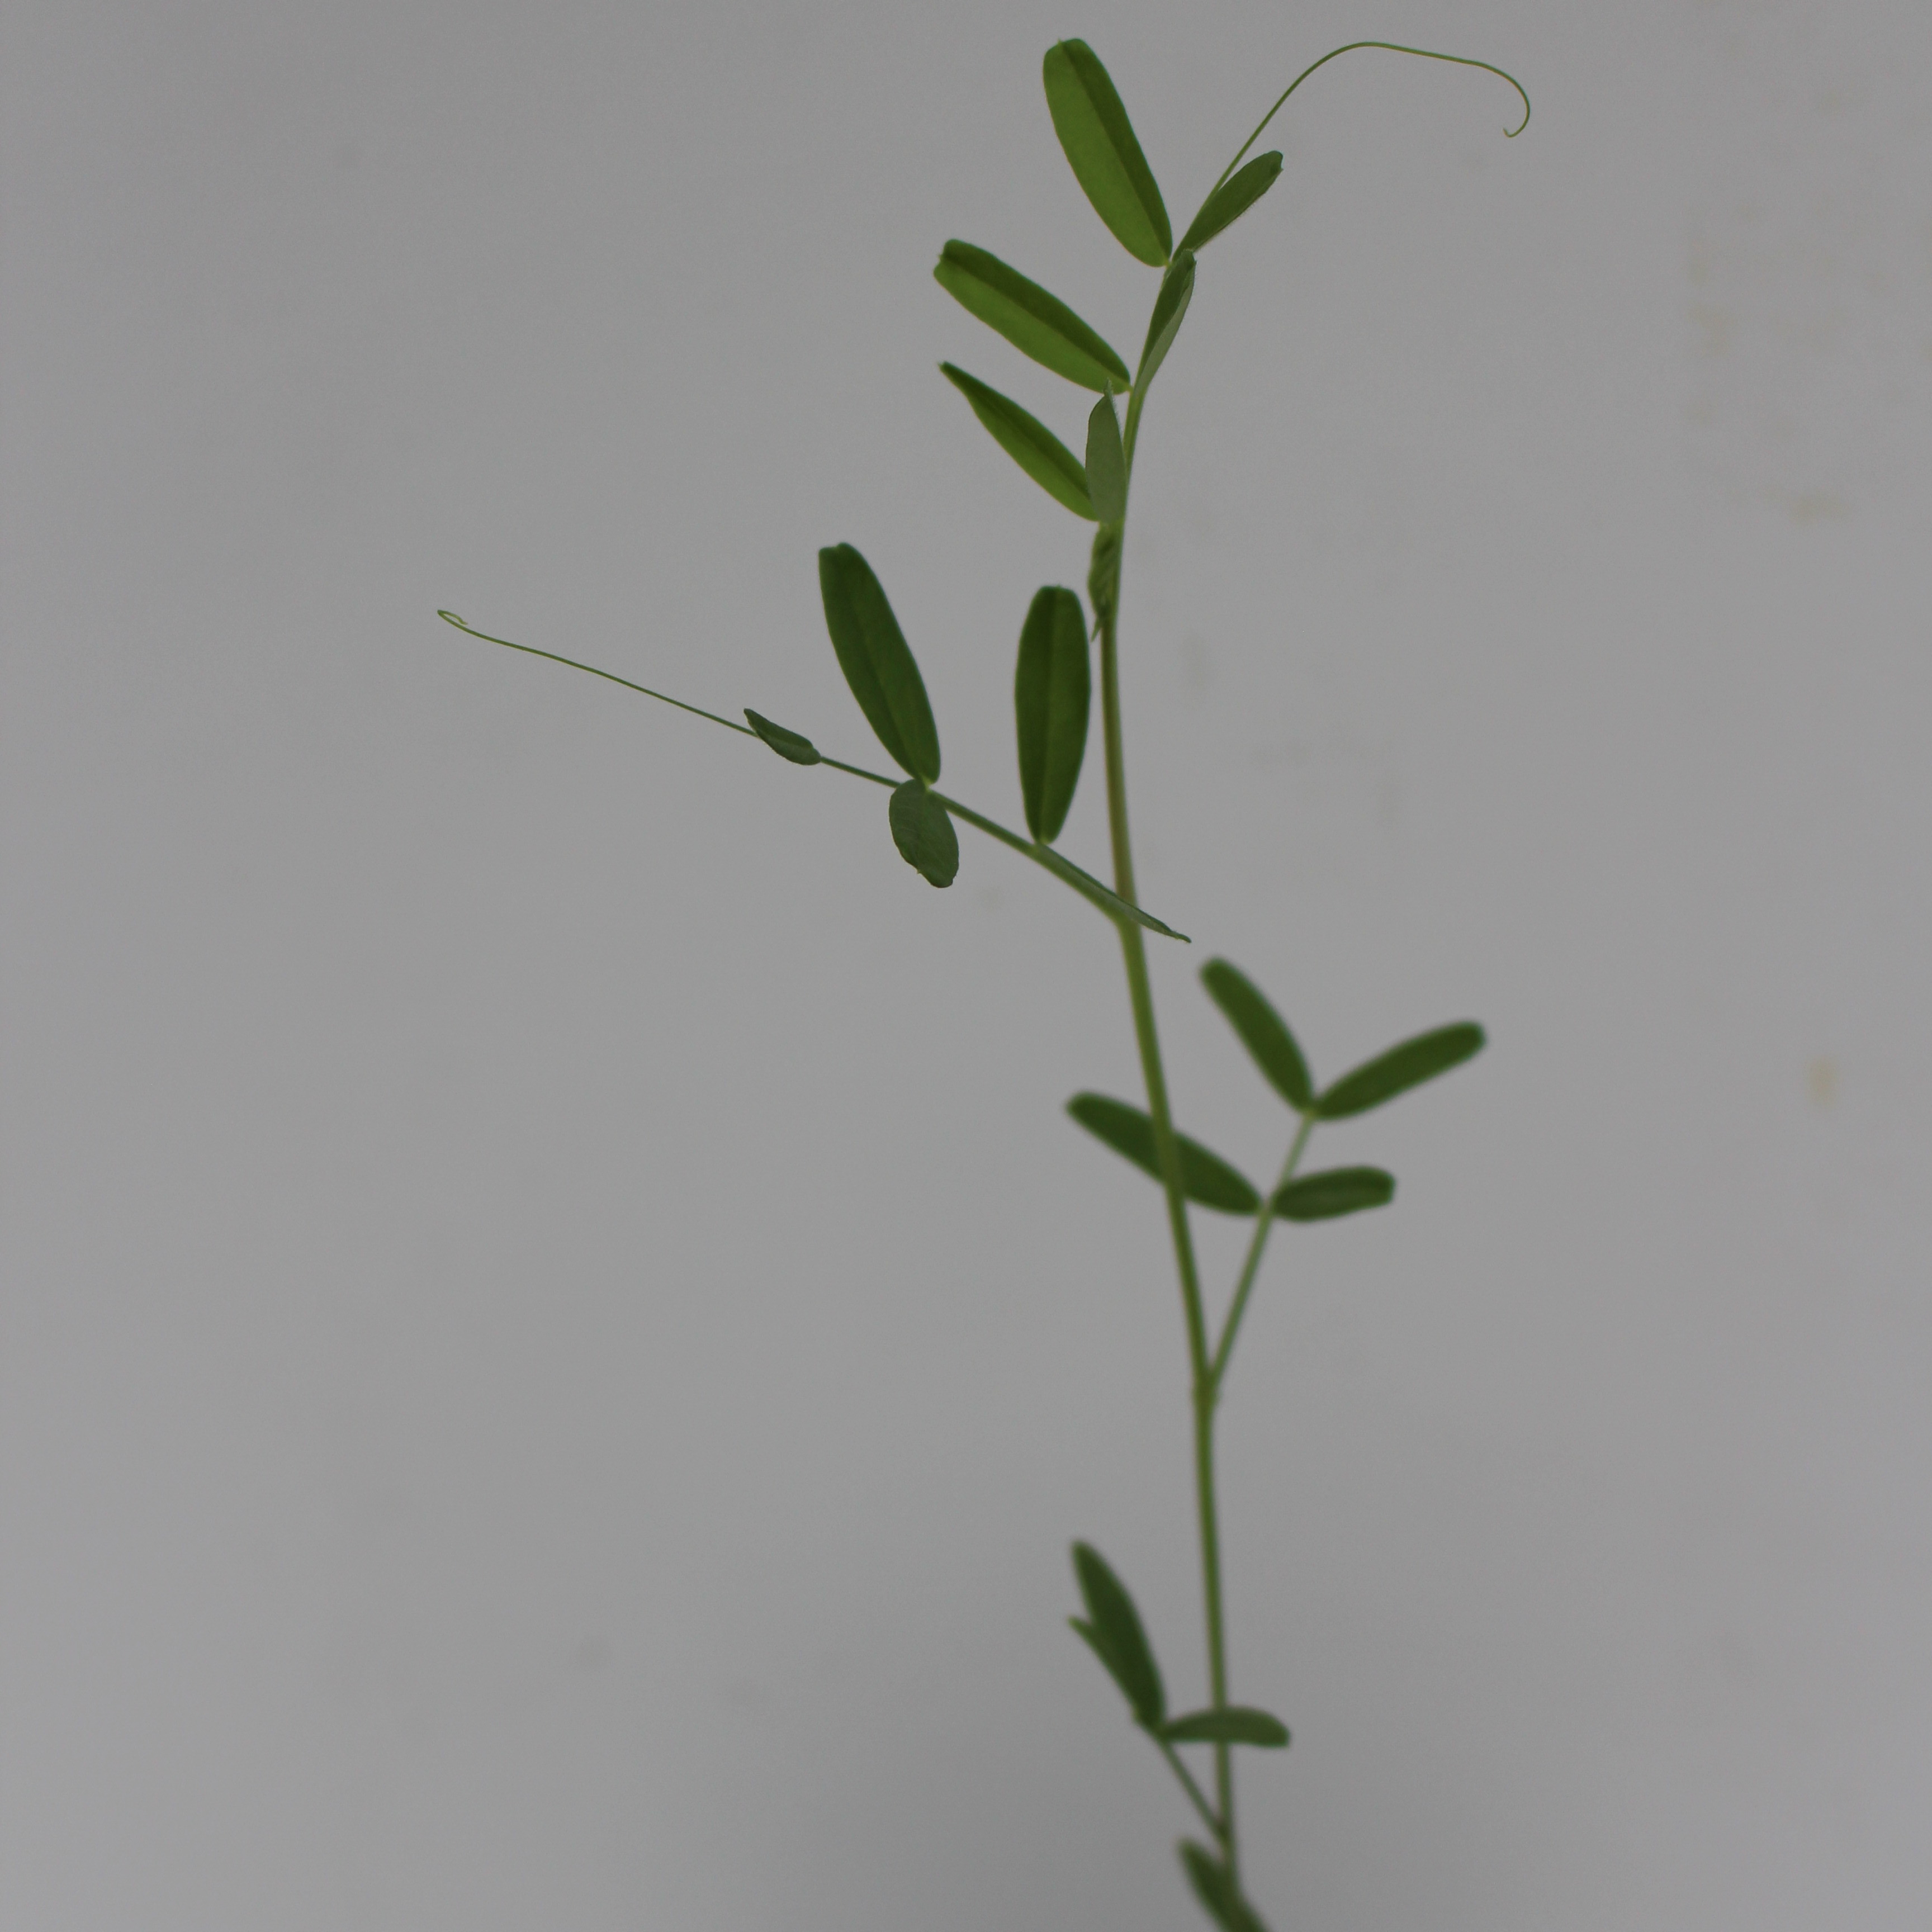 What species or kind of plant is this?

Vicia sativa
